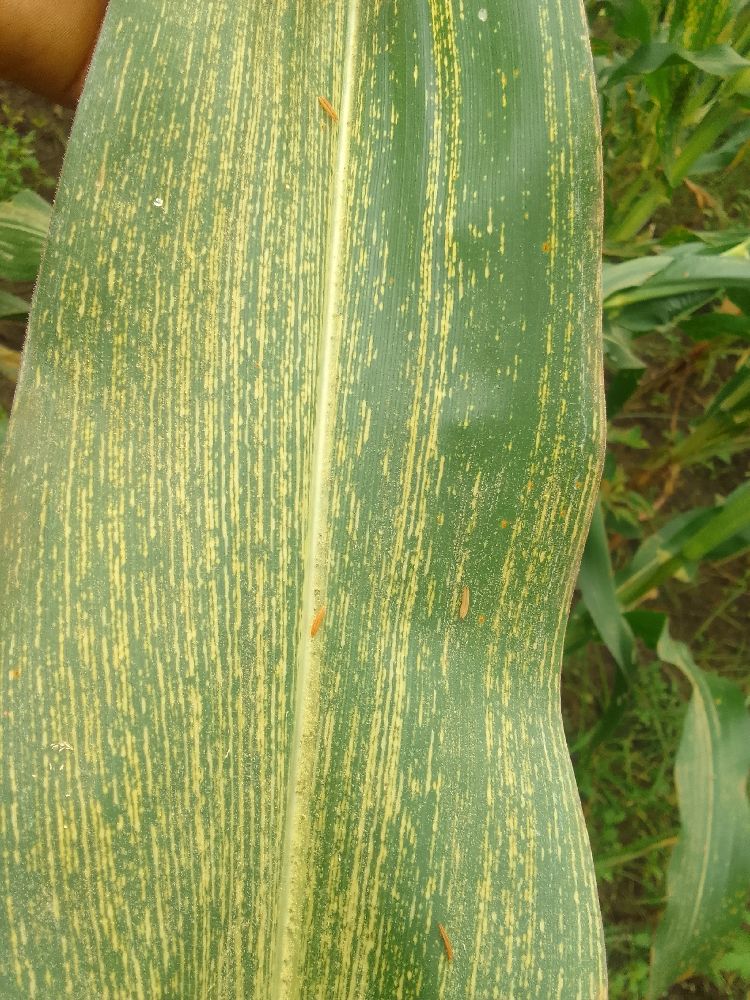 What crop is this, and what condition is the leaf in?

maize, maize streak virus
